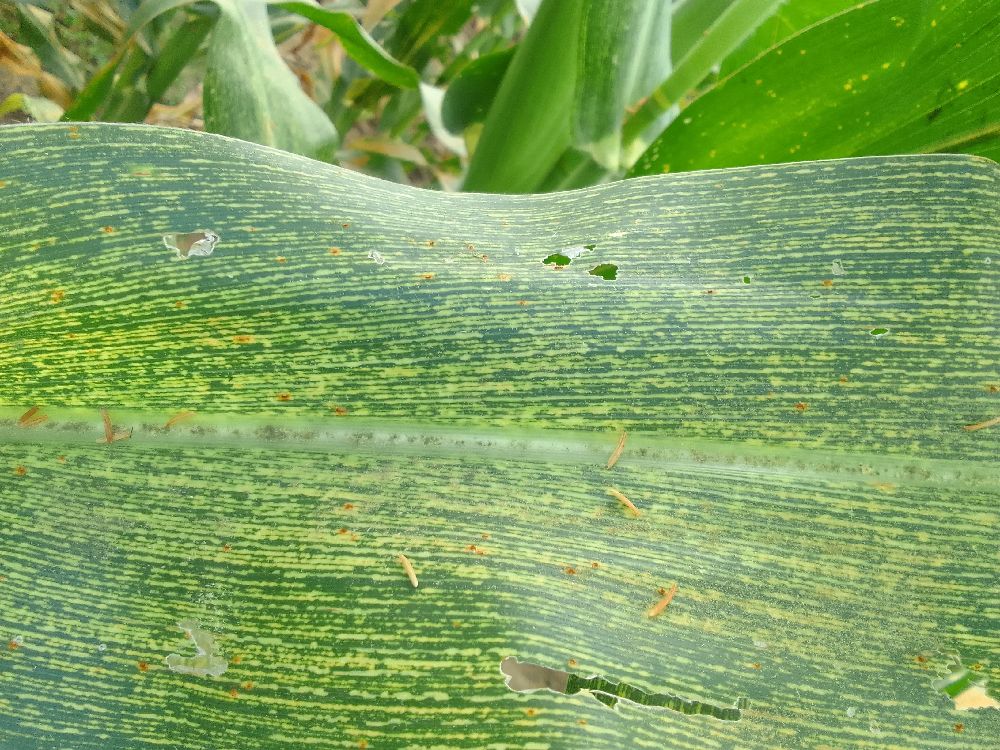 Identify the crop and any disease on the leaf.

maize, maize streak virus
